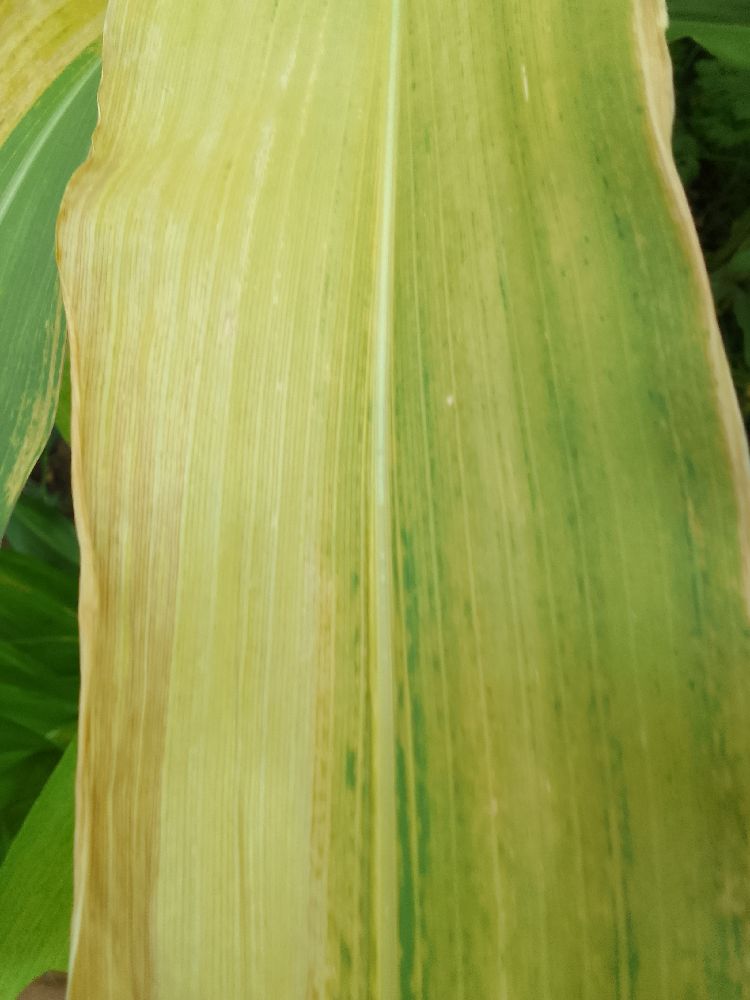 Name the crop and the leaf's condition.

maize, maize lethal necrosis
